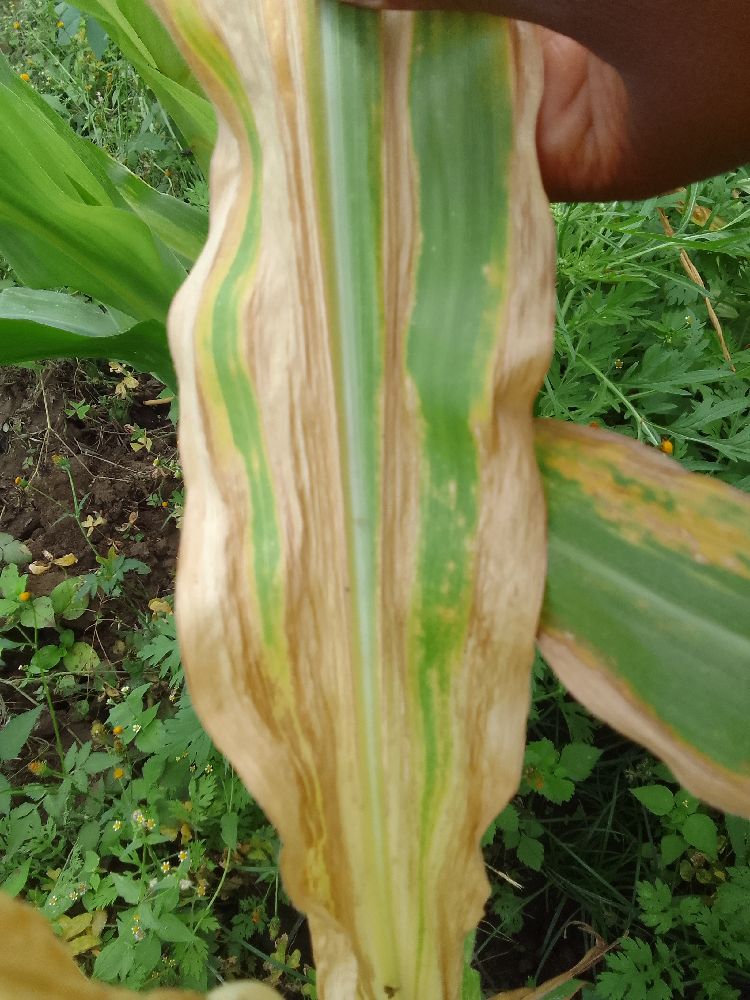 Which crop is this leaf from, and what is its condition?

maize, maize lethal necrosis
